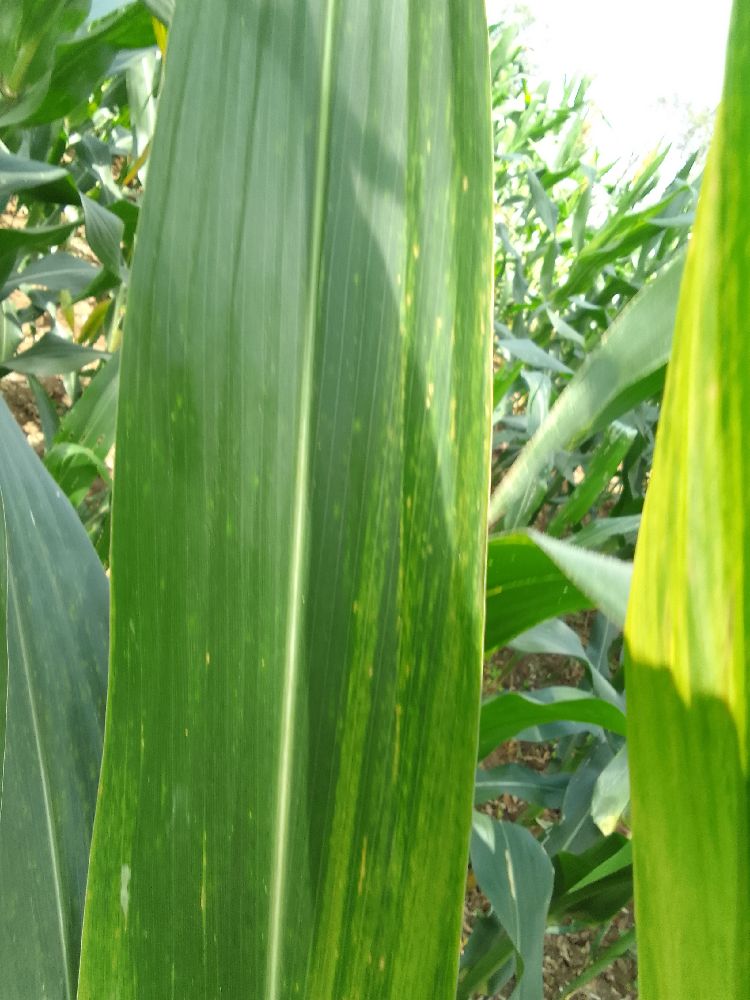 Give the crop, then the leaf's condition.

maize, maize lethal necrosis
